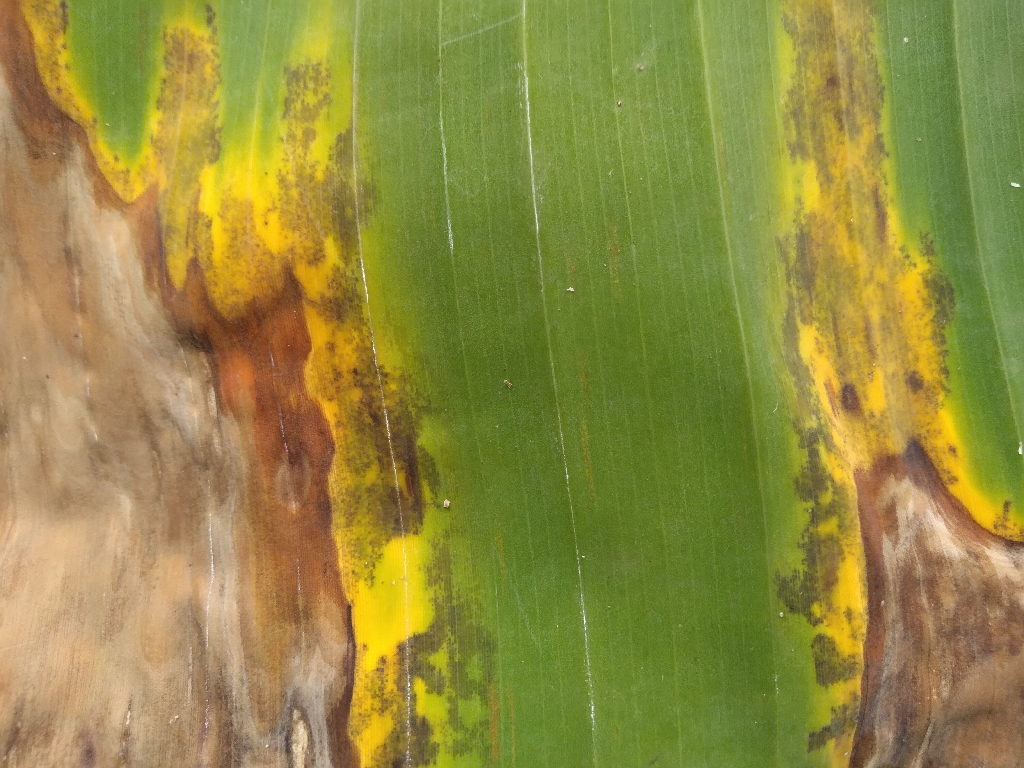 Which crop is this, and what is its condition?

banana, black sigatoka
